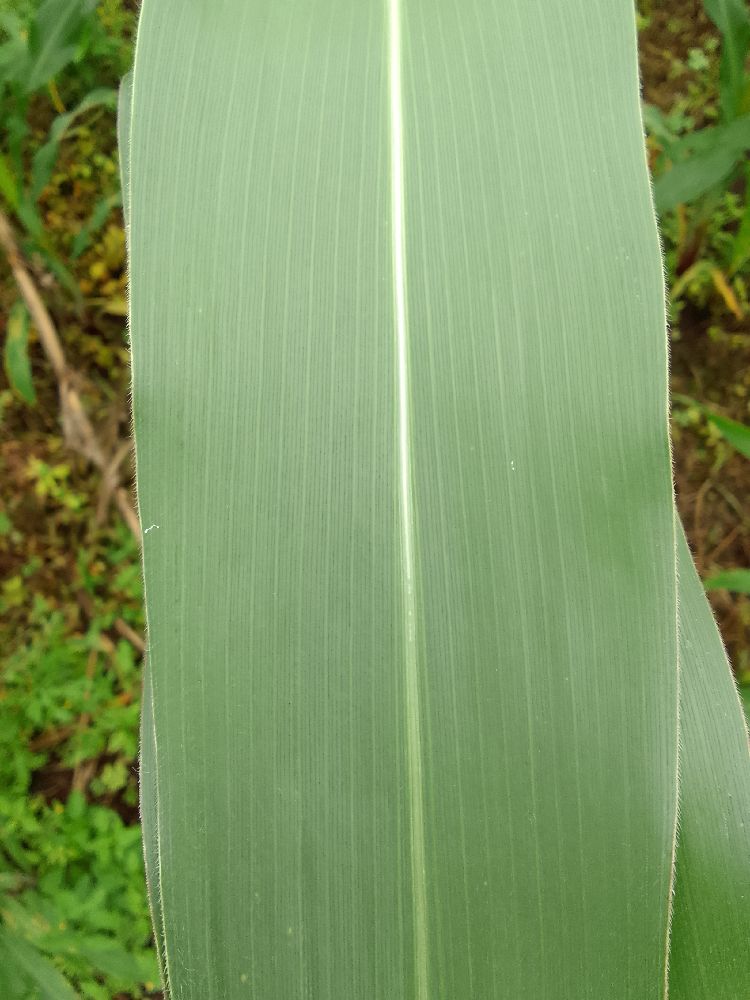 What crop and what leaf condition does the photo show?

maize, healthy
